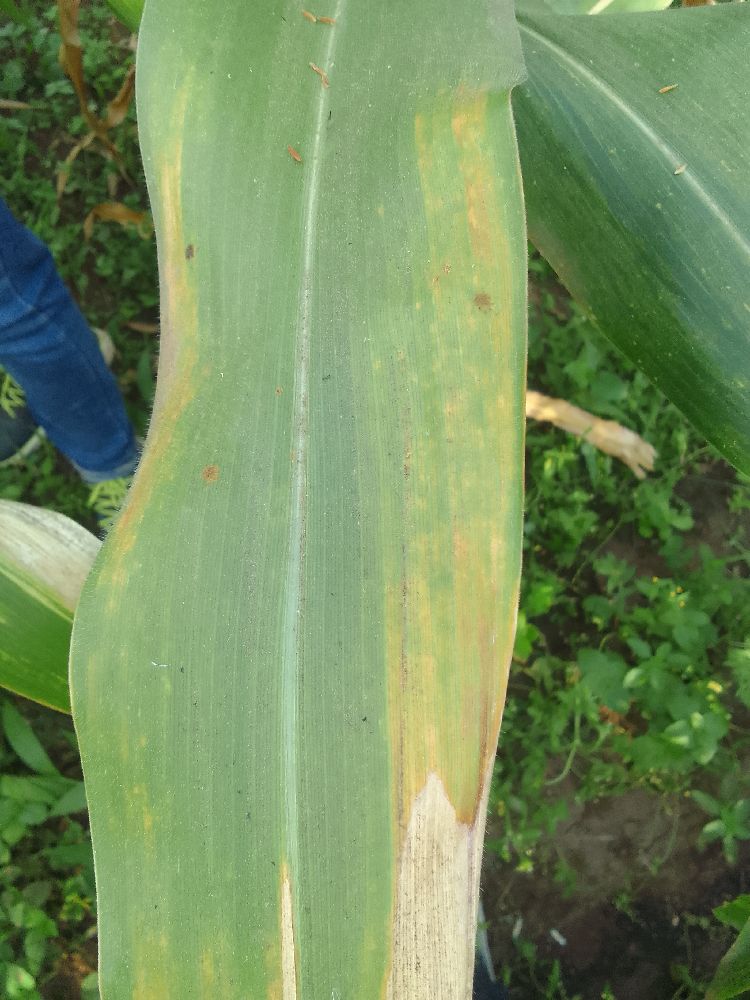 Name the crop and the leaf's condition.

maize, maize lethal necrosis
